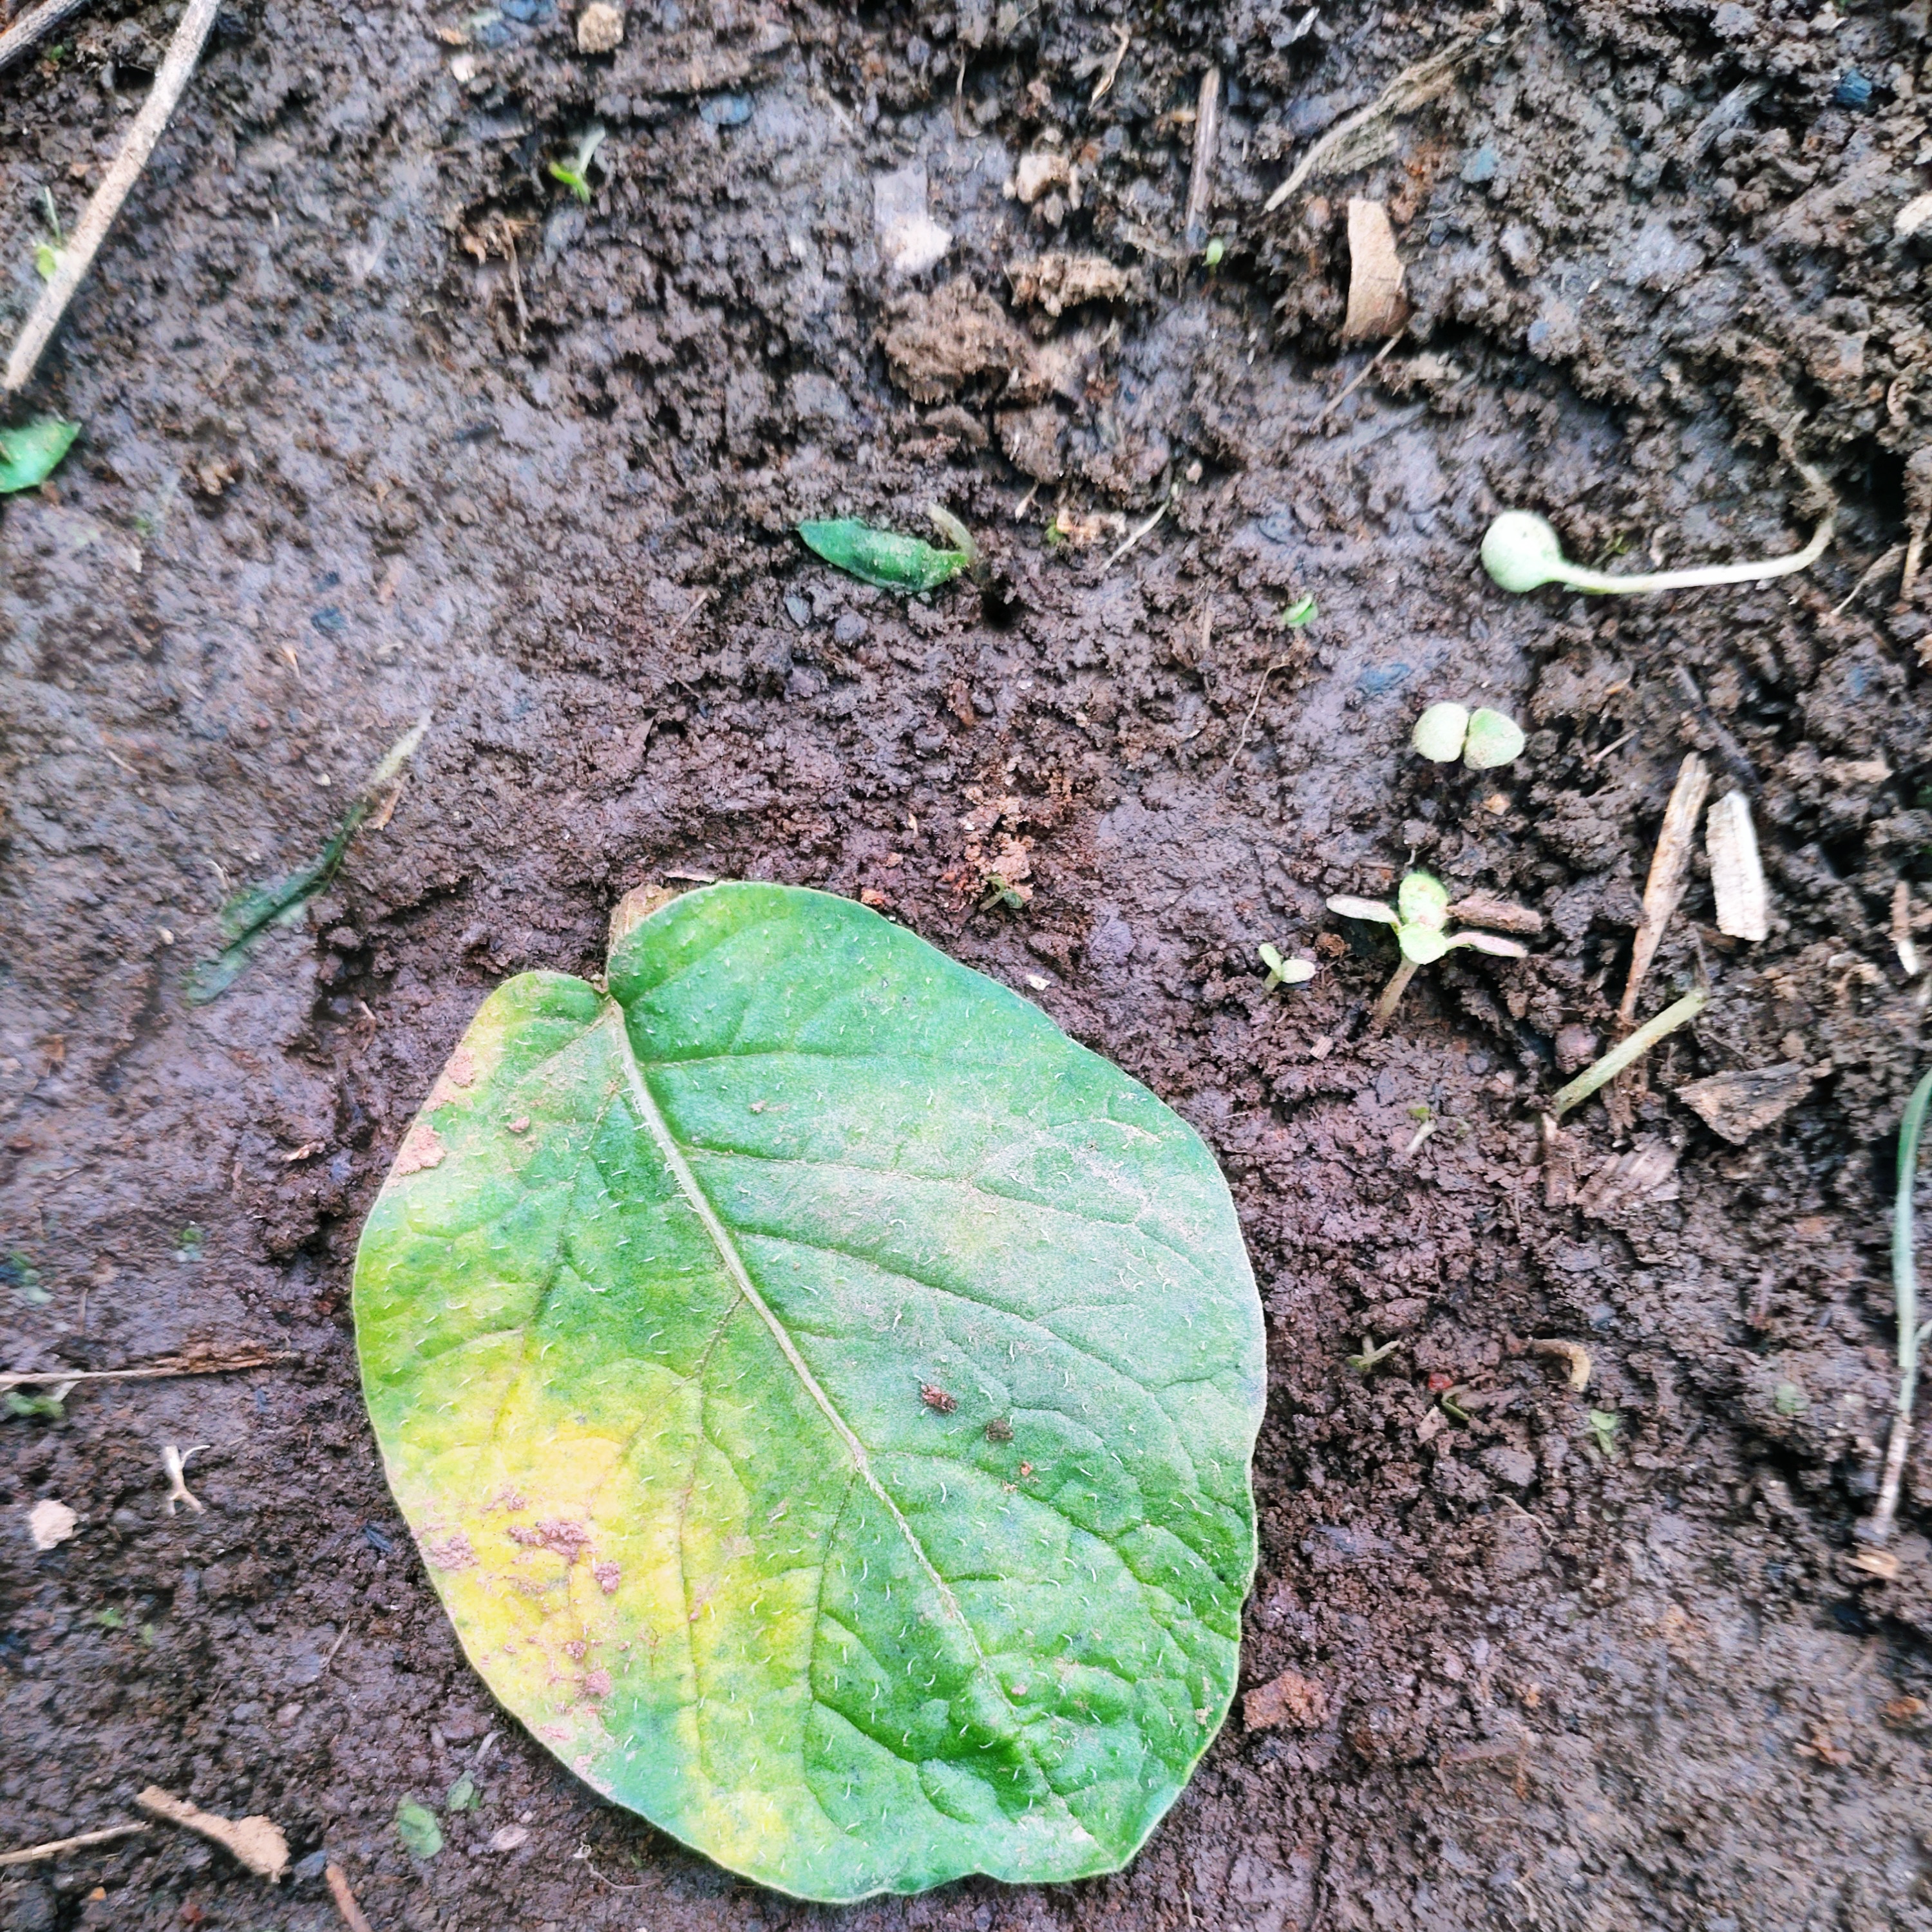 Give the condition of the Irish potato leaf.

late blight
